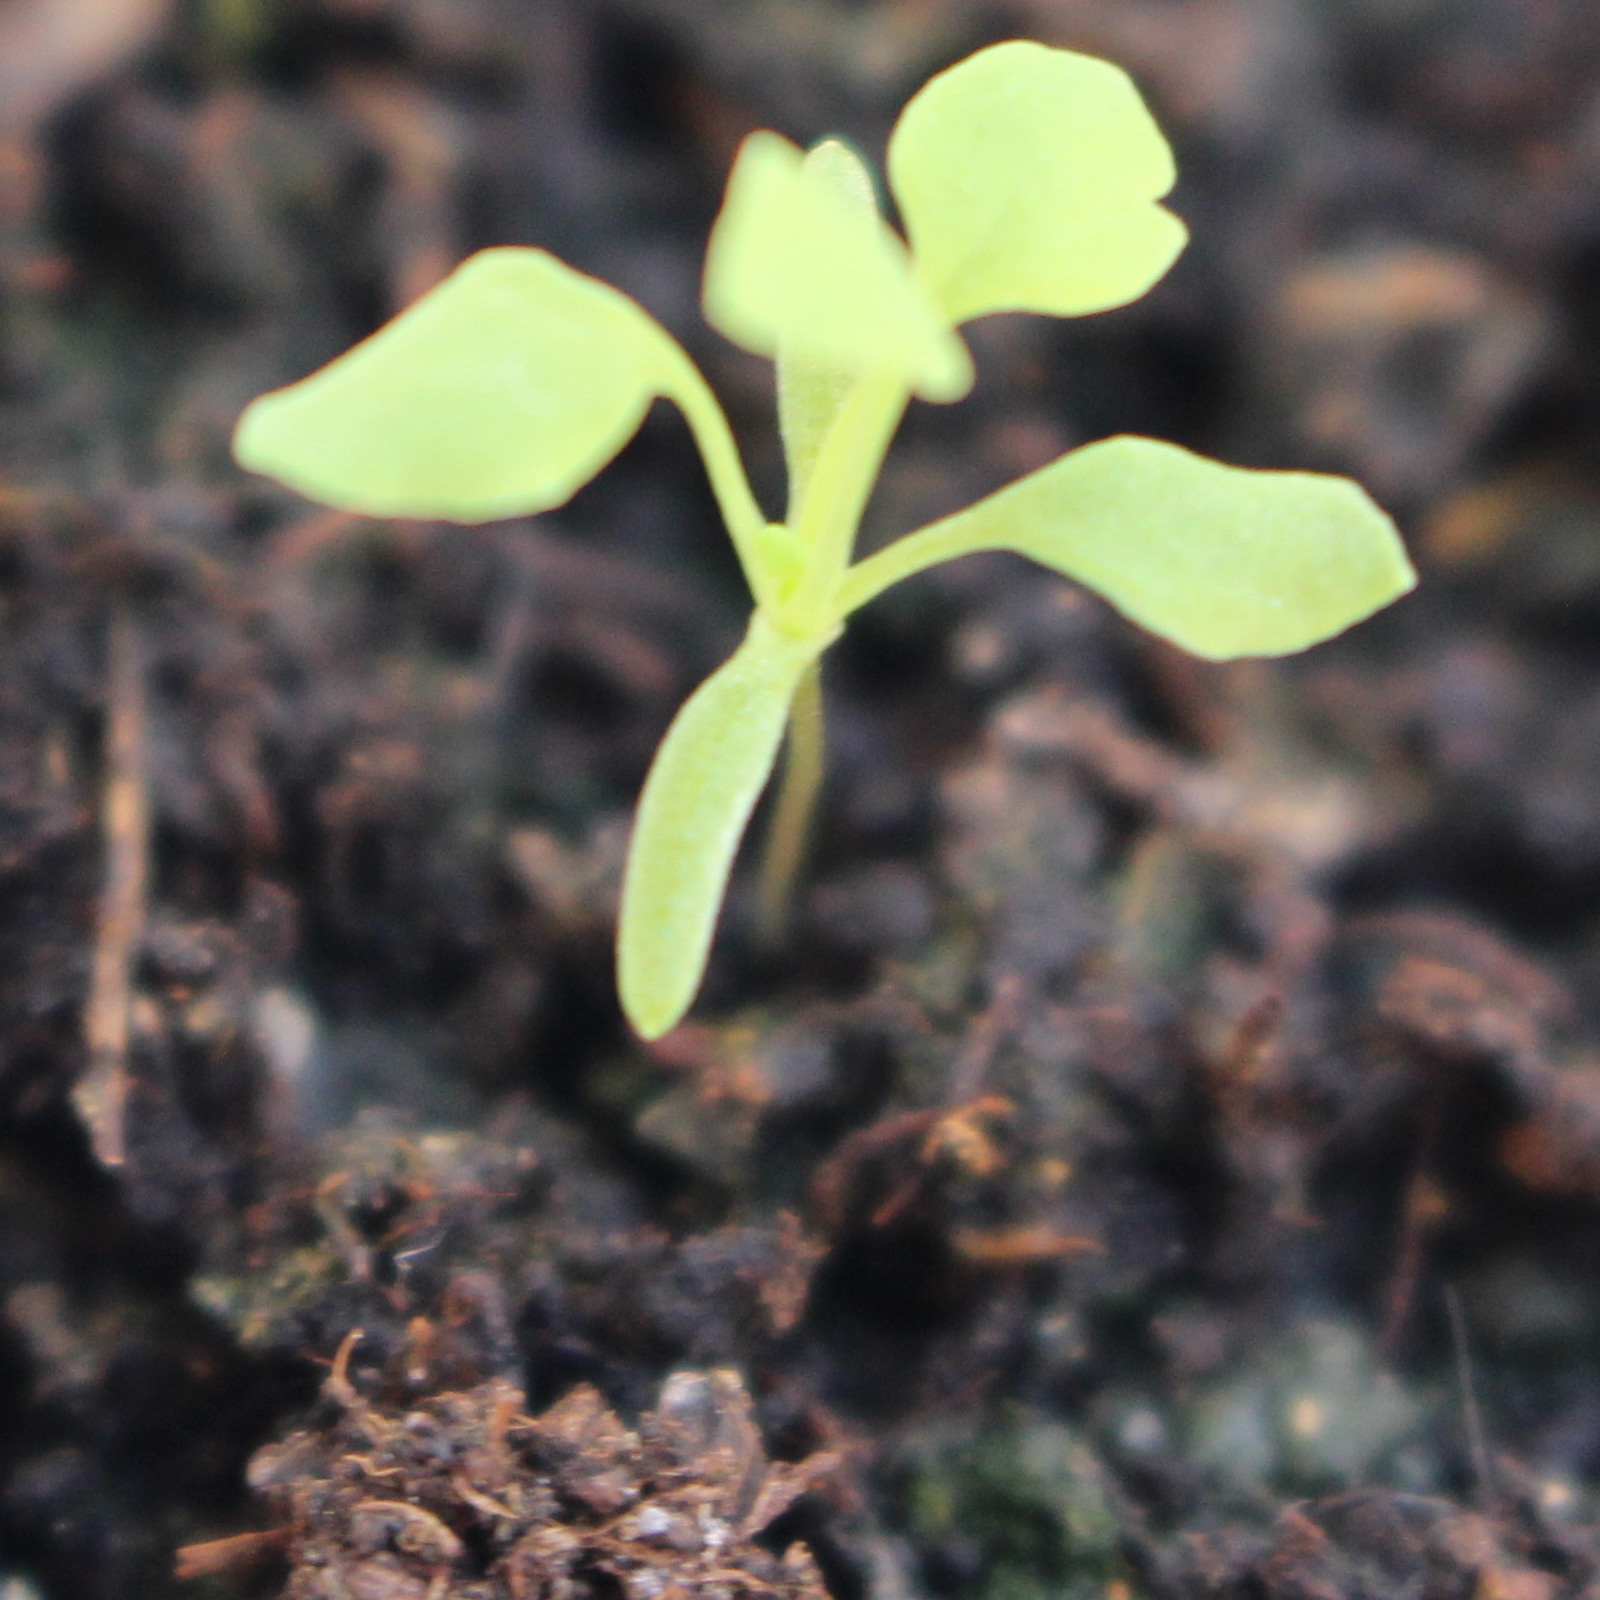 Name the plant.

Papaver rhoeas
